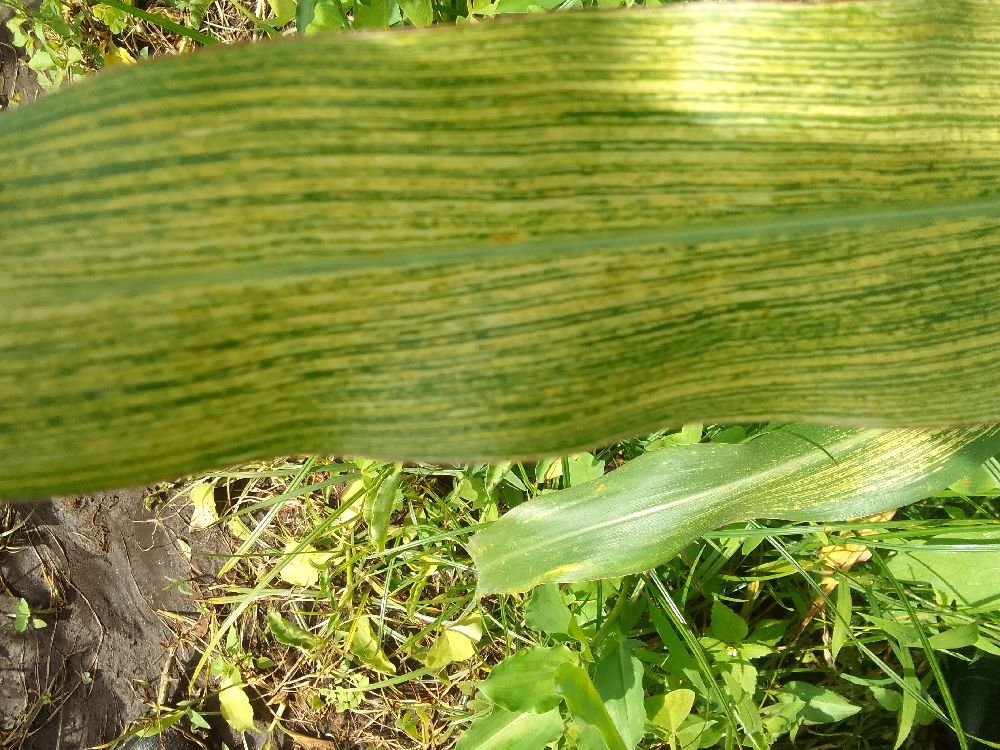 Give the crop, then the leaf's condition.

maize, maize streak virus
